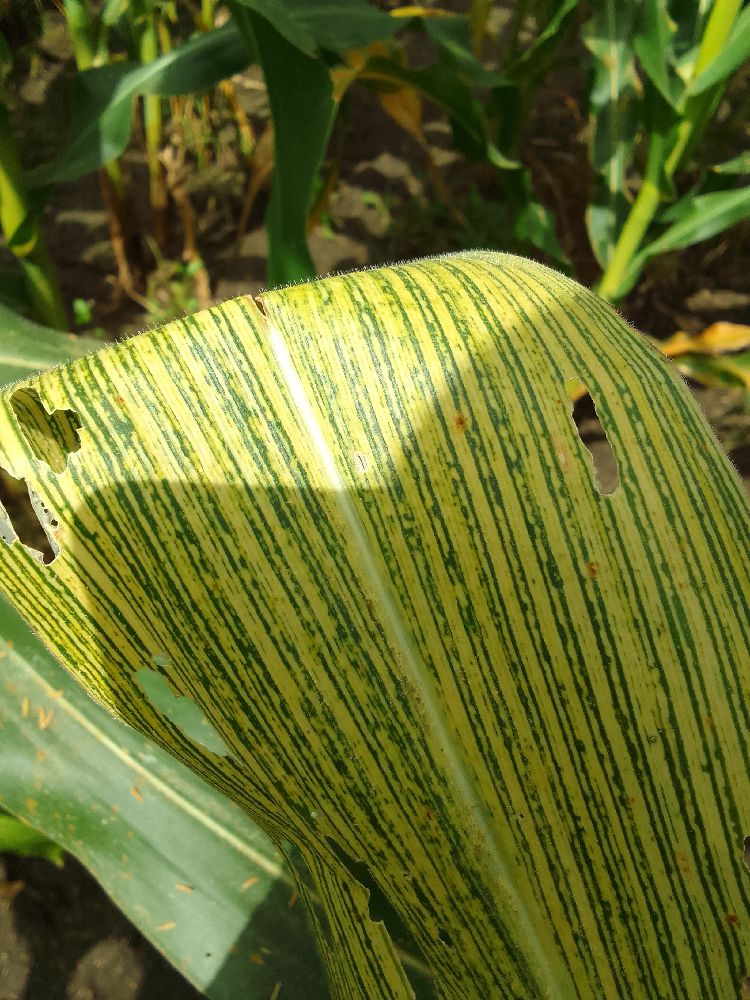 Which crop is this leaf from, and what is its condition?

maize, maize streak virus
